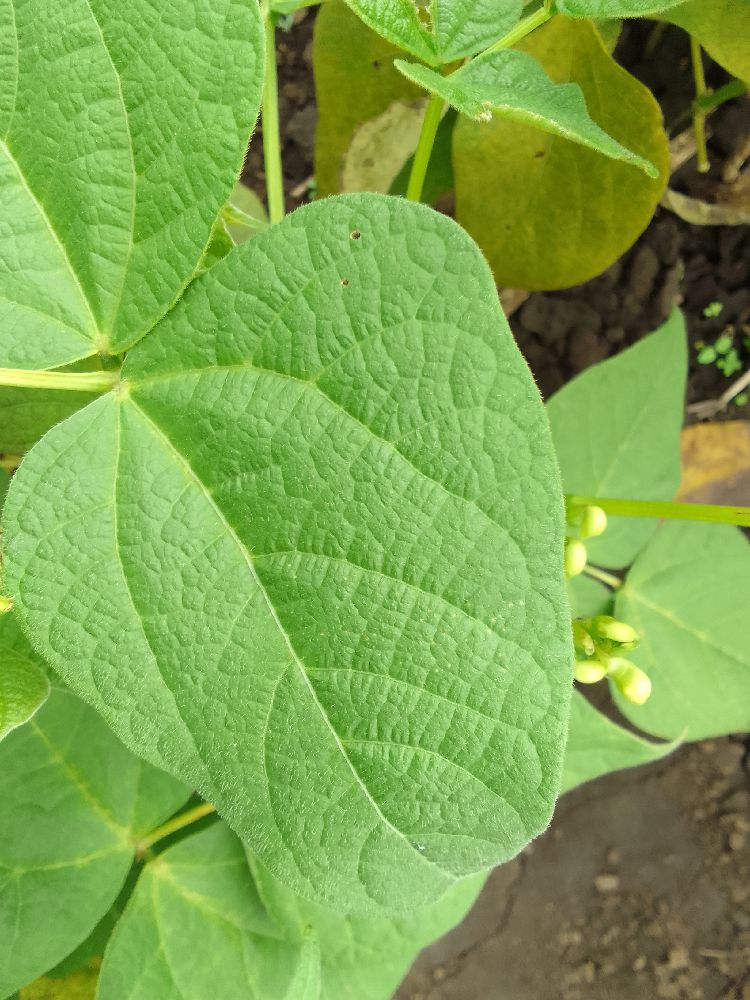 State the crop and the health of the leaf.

common bean, healthy
